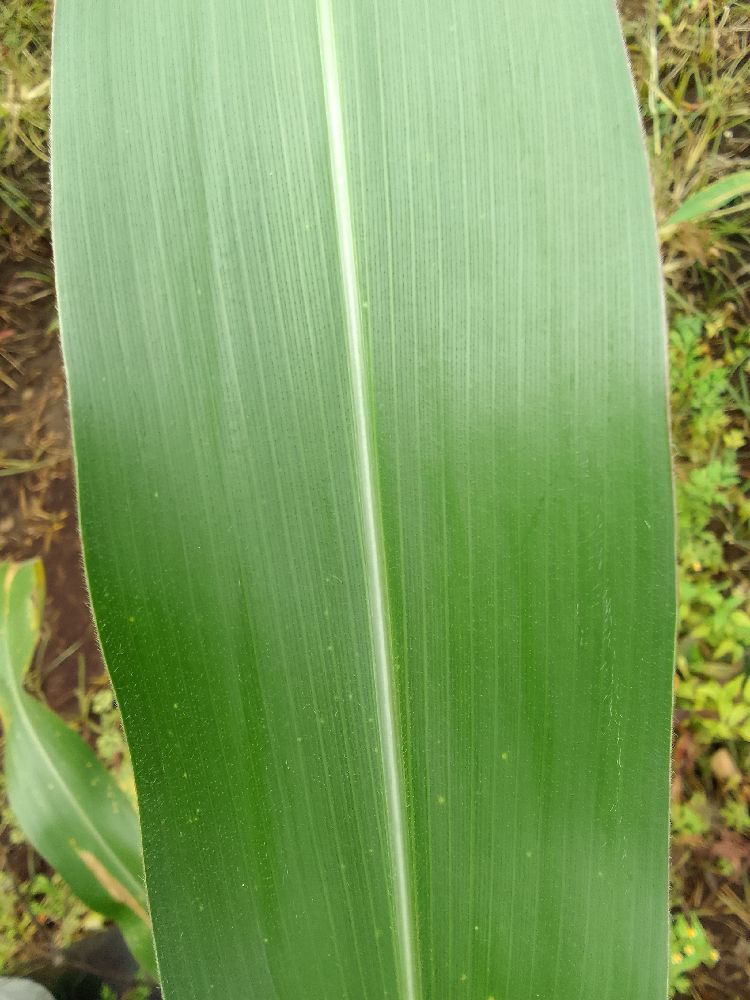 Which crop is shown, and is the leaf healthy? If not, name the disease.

maize, healthy
